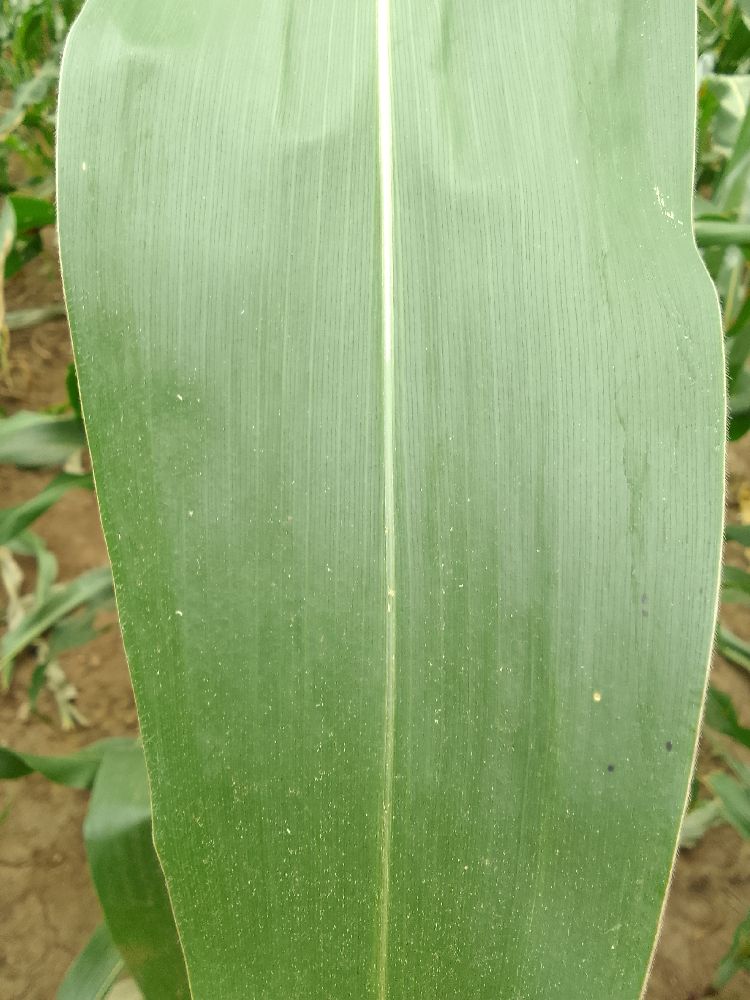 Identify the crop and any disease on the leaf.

maize, healthy
